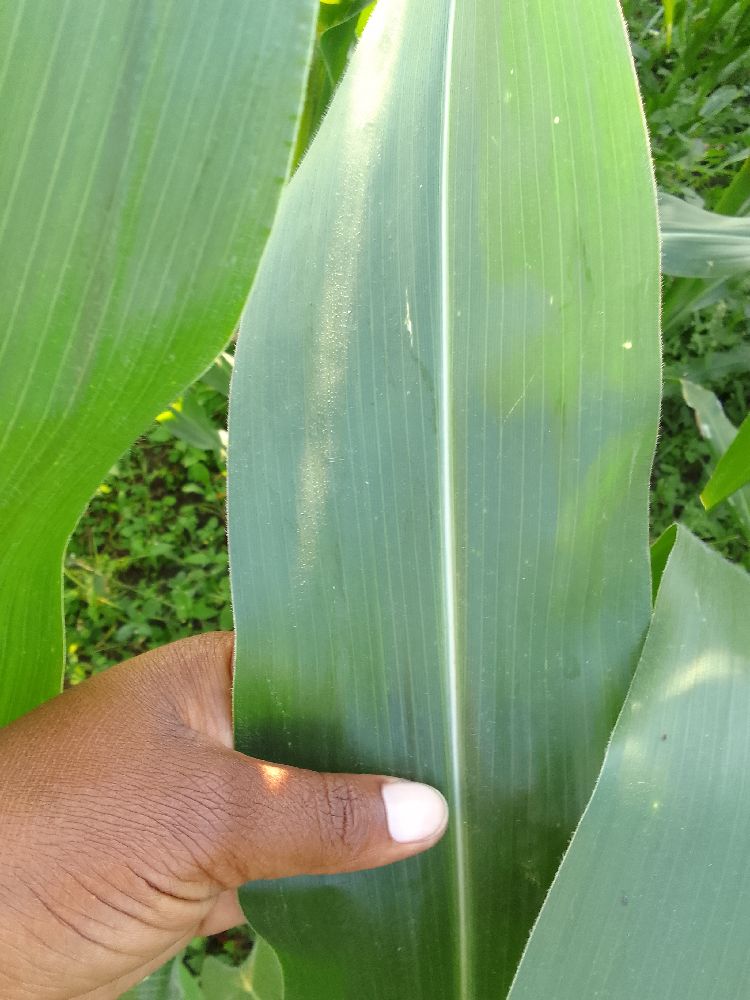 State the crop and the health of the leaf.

maize, healthy
